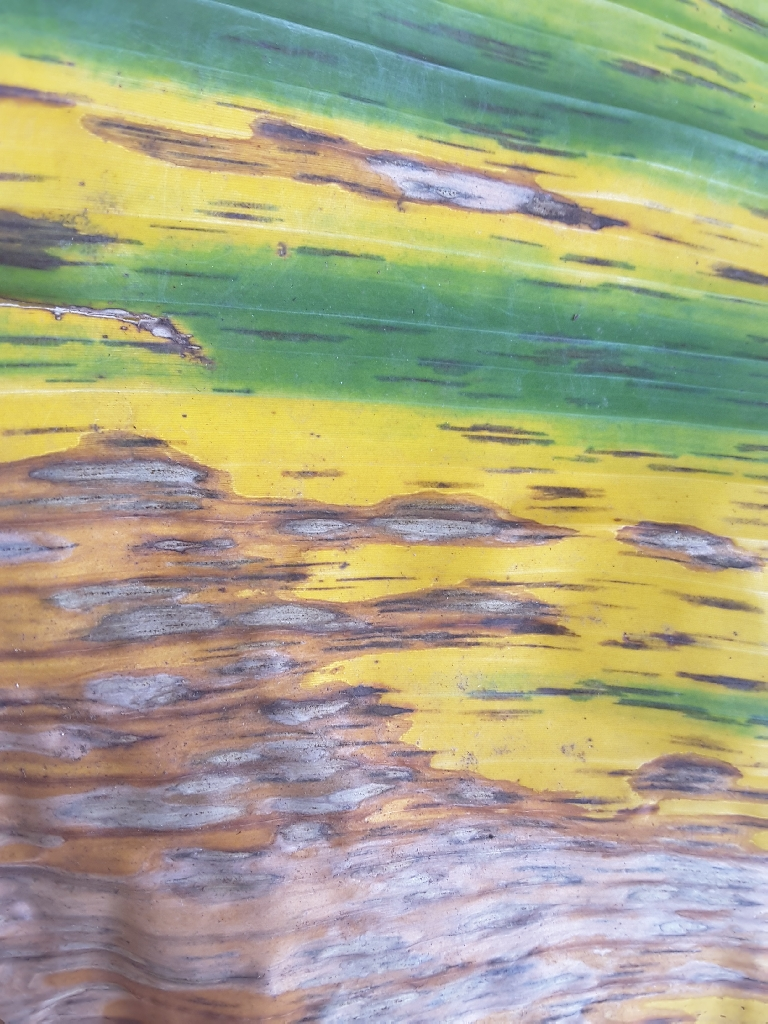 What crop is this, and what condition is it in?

banana, black sigatoka
